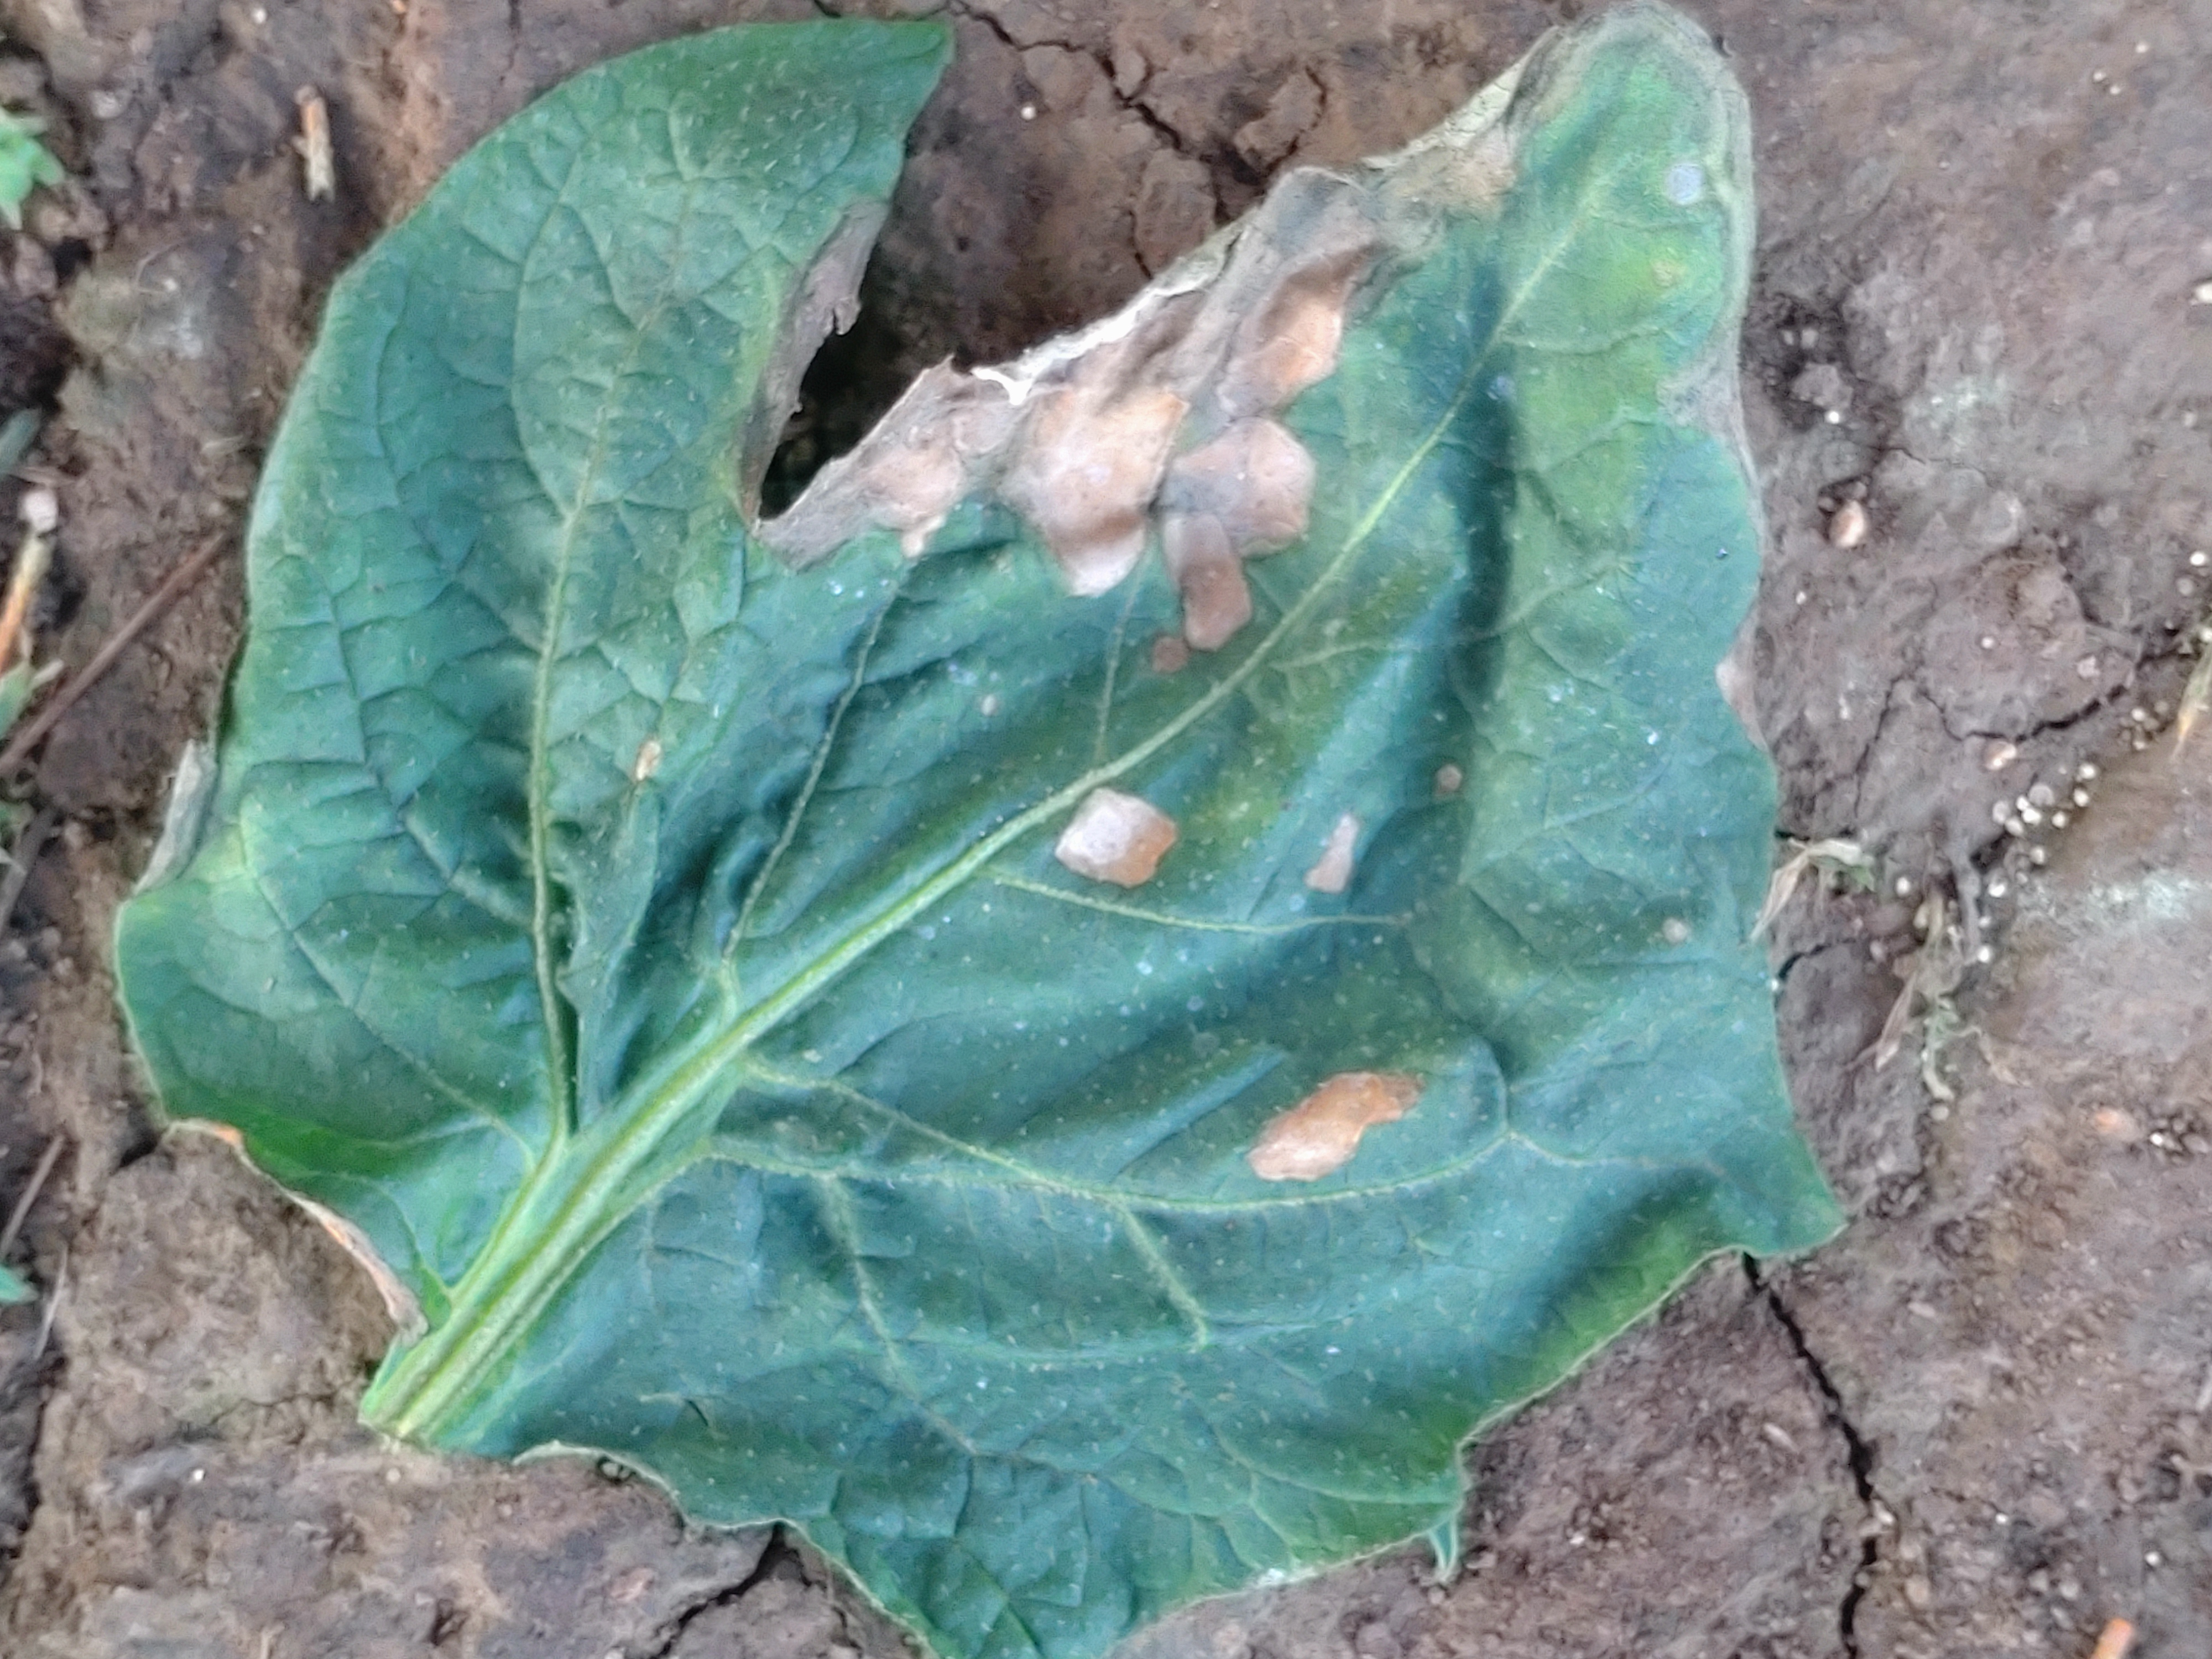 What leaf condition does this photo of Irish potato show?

early blight
